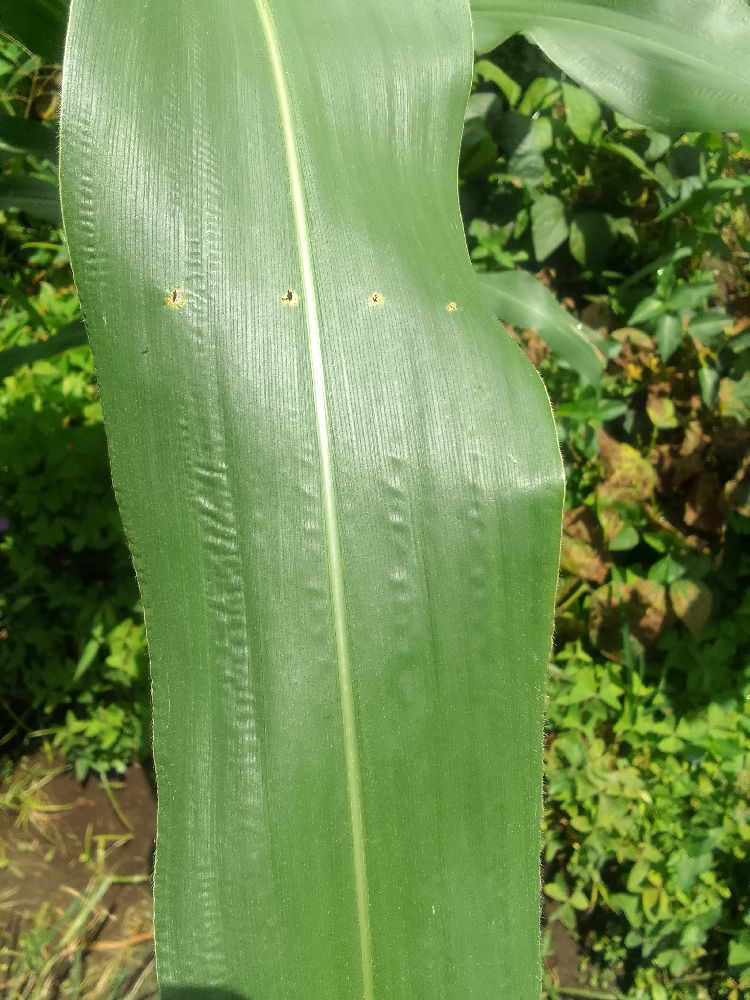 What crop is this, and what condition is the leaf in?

maize, healthy
